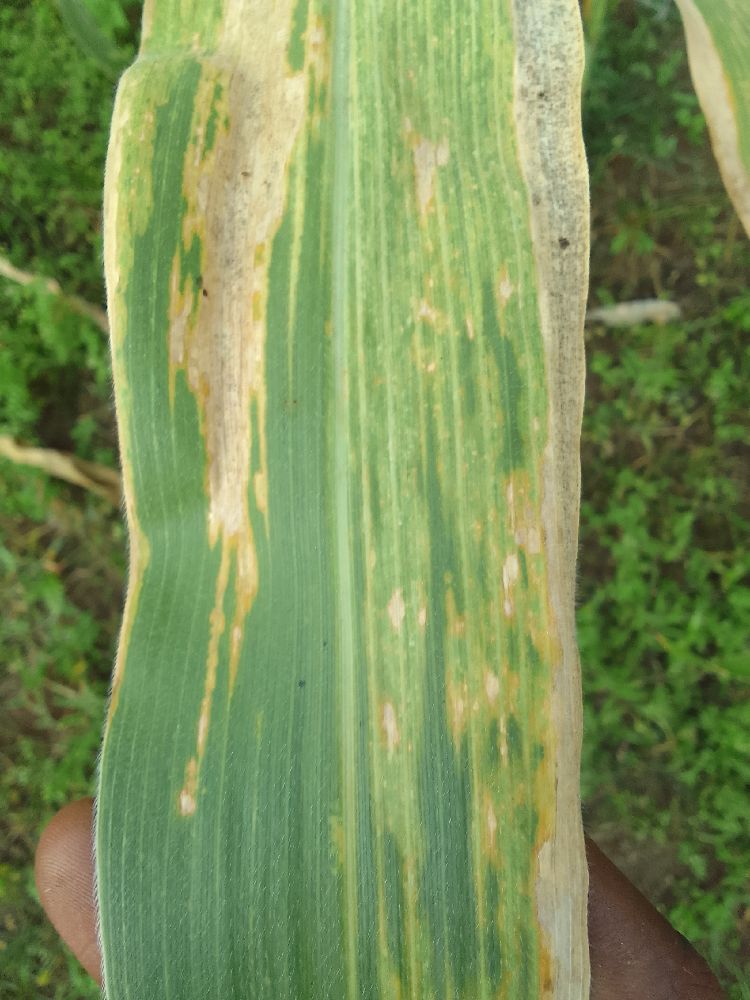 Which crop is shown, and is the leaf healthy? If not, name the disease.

maize, maize lethal necrosis
